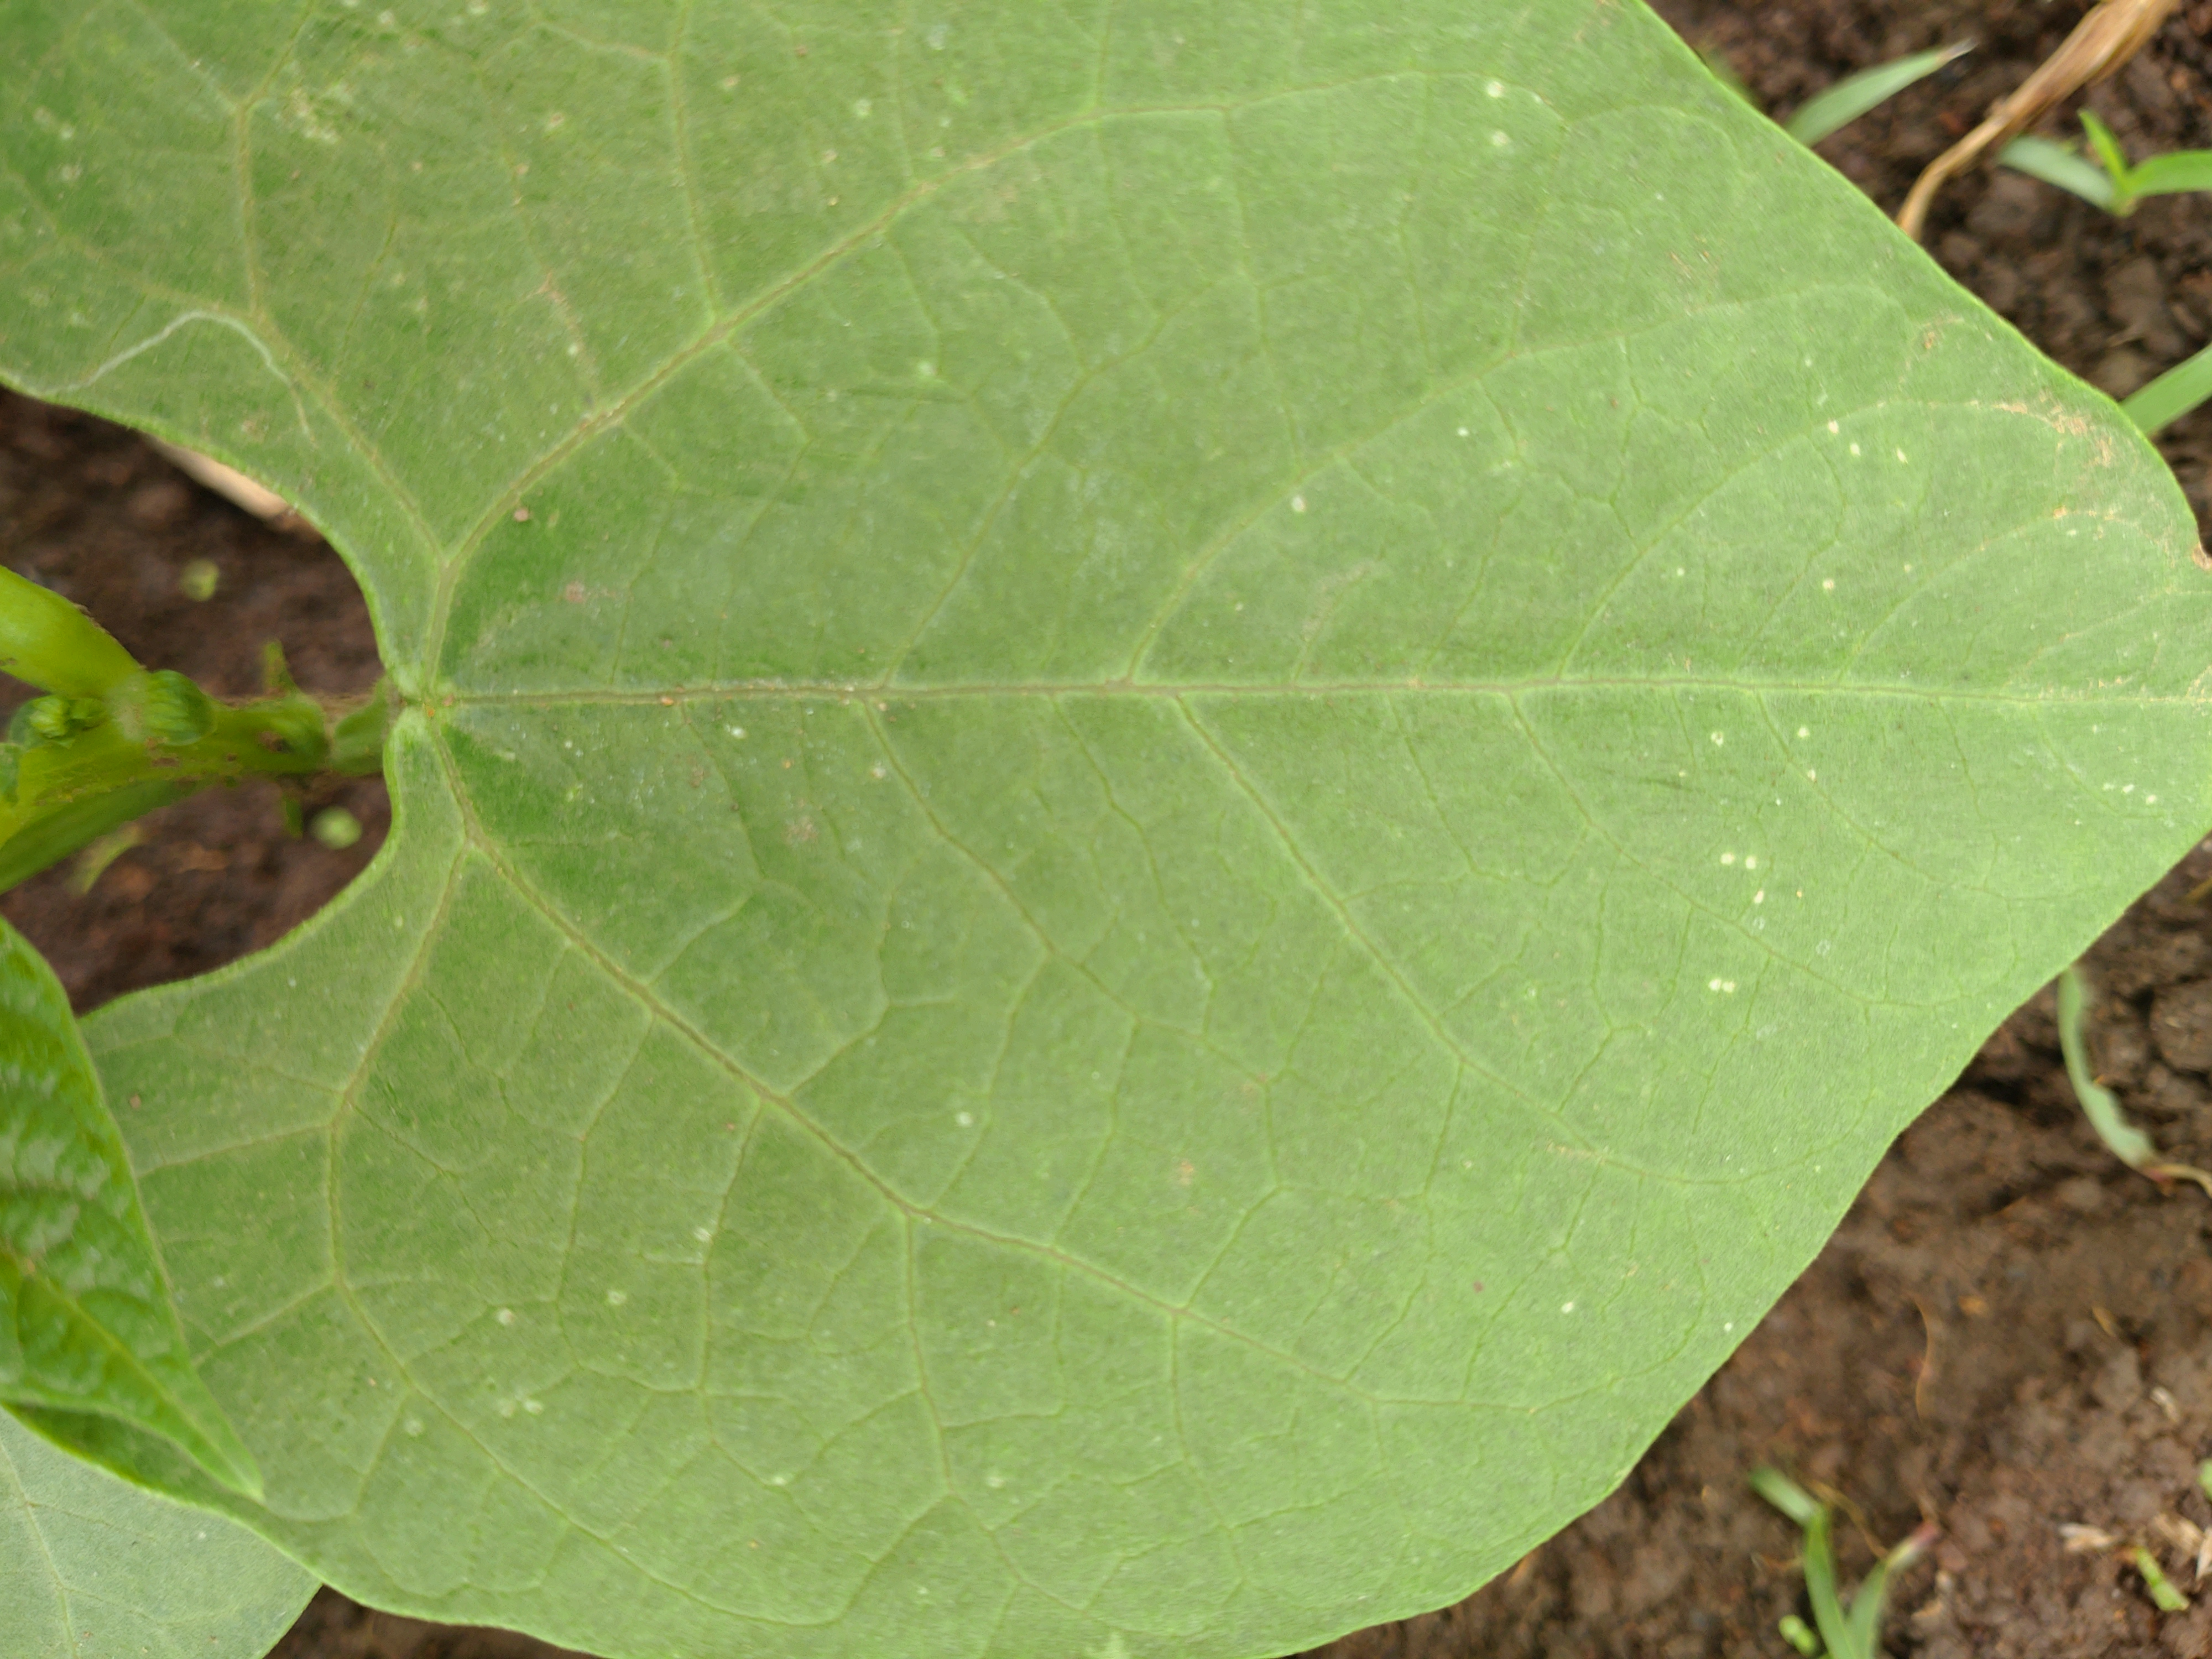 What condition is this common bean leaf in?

healthy
